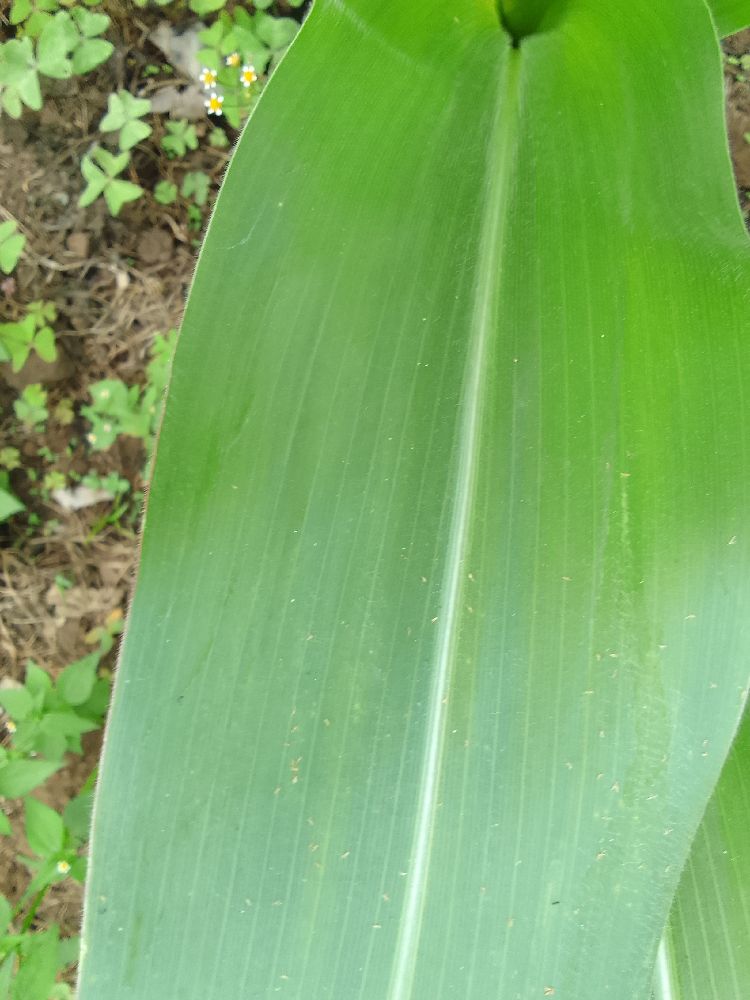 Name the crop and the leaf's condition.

maize, healthy
